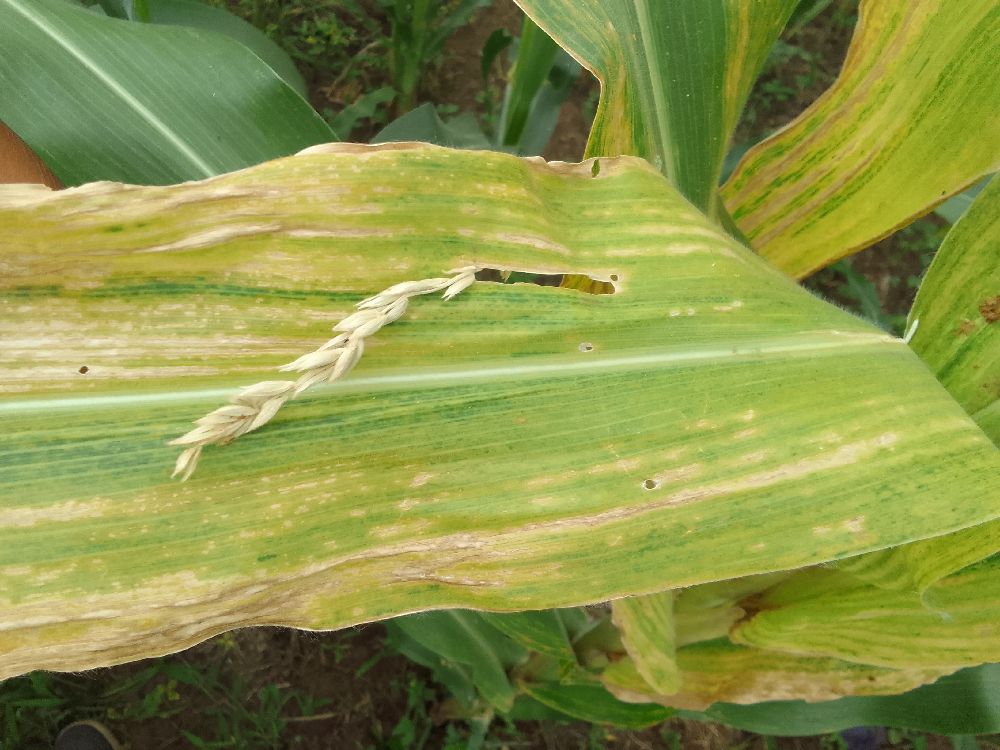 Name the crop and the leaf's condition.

maize, maize lethal necrosis
